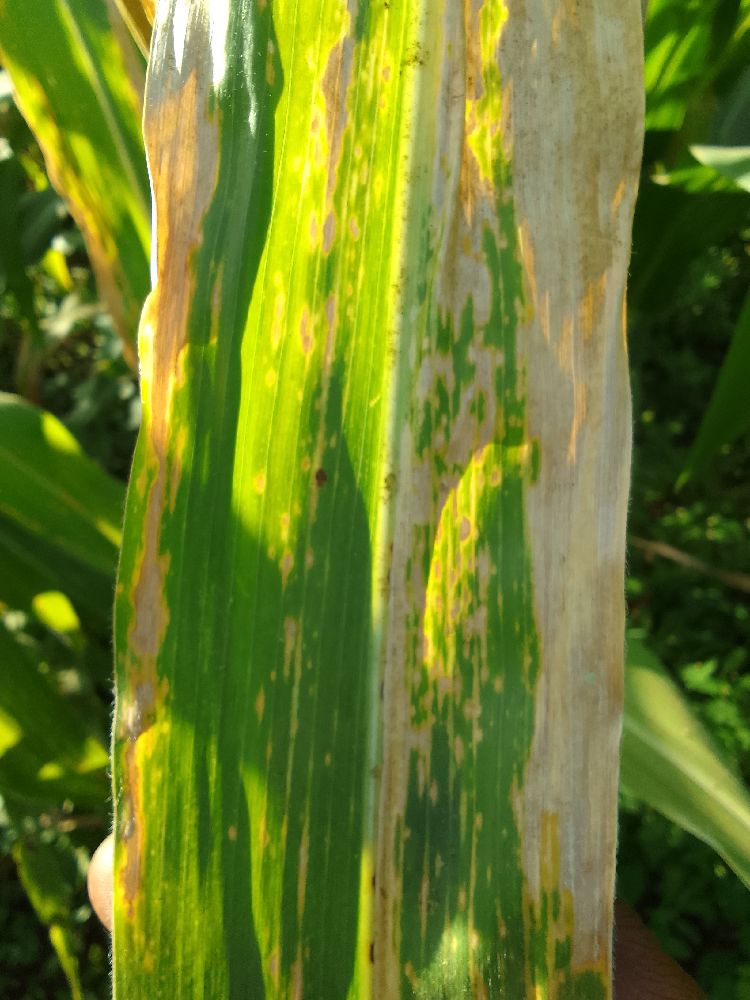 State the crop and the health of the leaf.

maize, maize lethal necrosis
